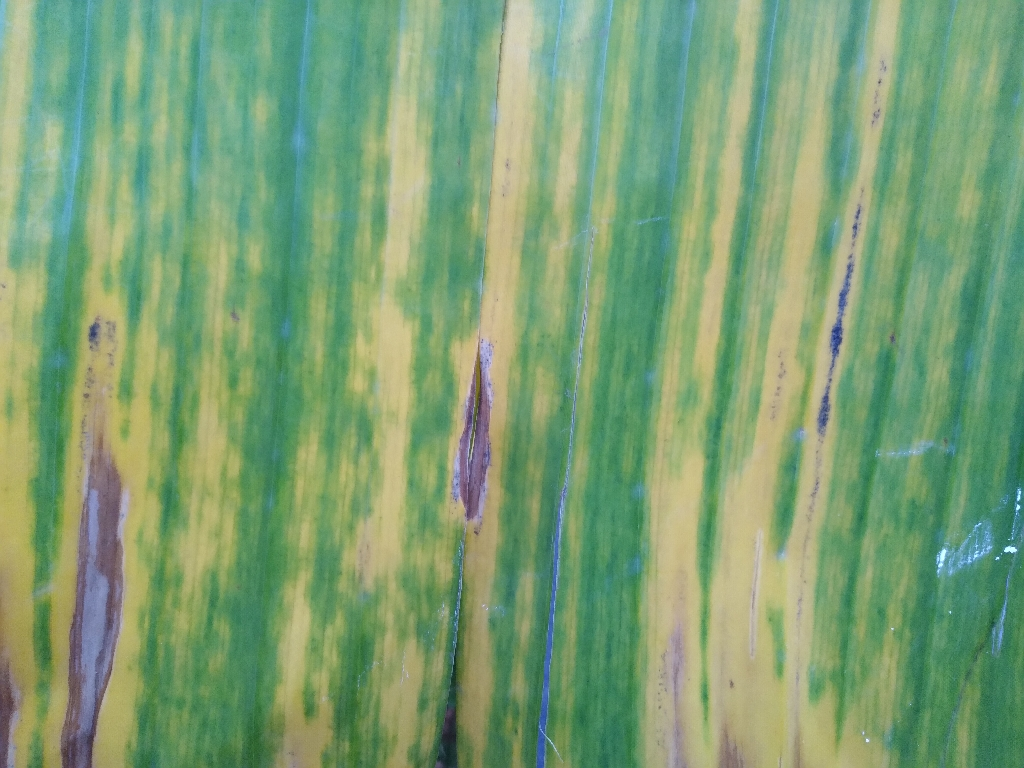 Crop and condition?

banana, fusarium wilt race 1
